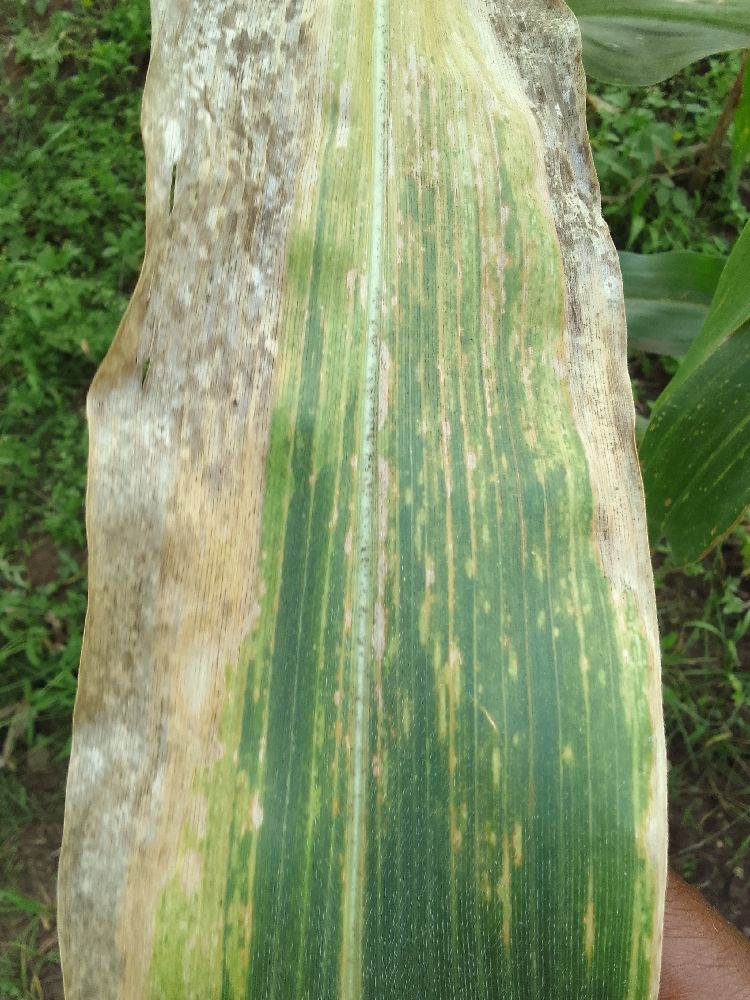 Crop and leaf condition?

maize, maize lethal necrosis
